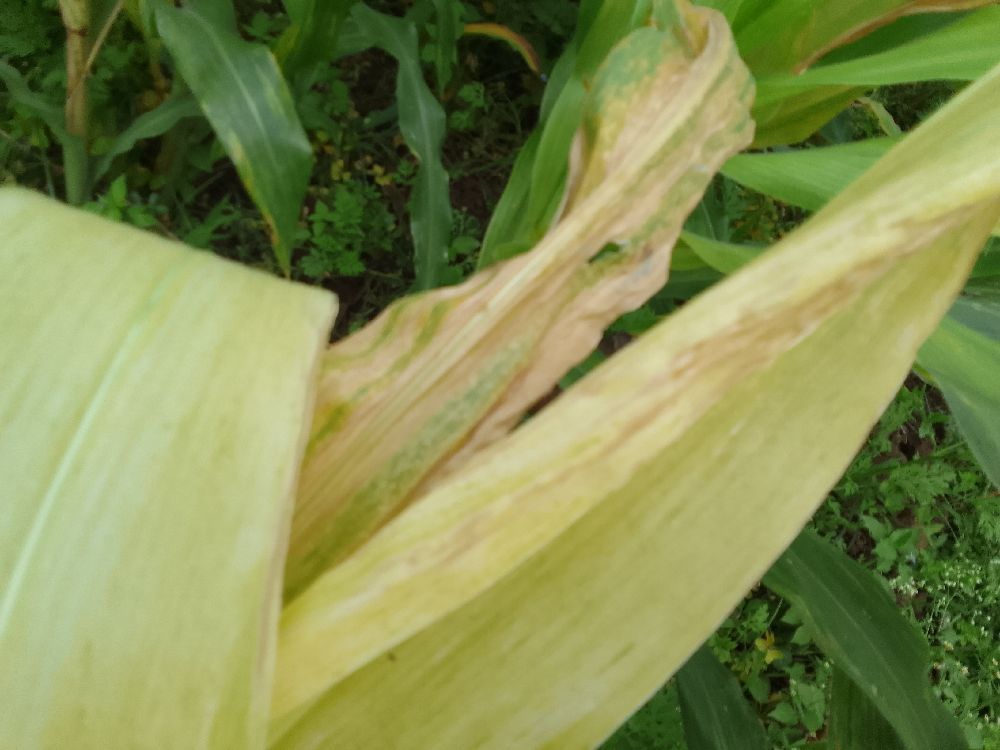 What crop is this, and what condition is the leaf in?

maize, maize lethal necrosis
